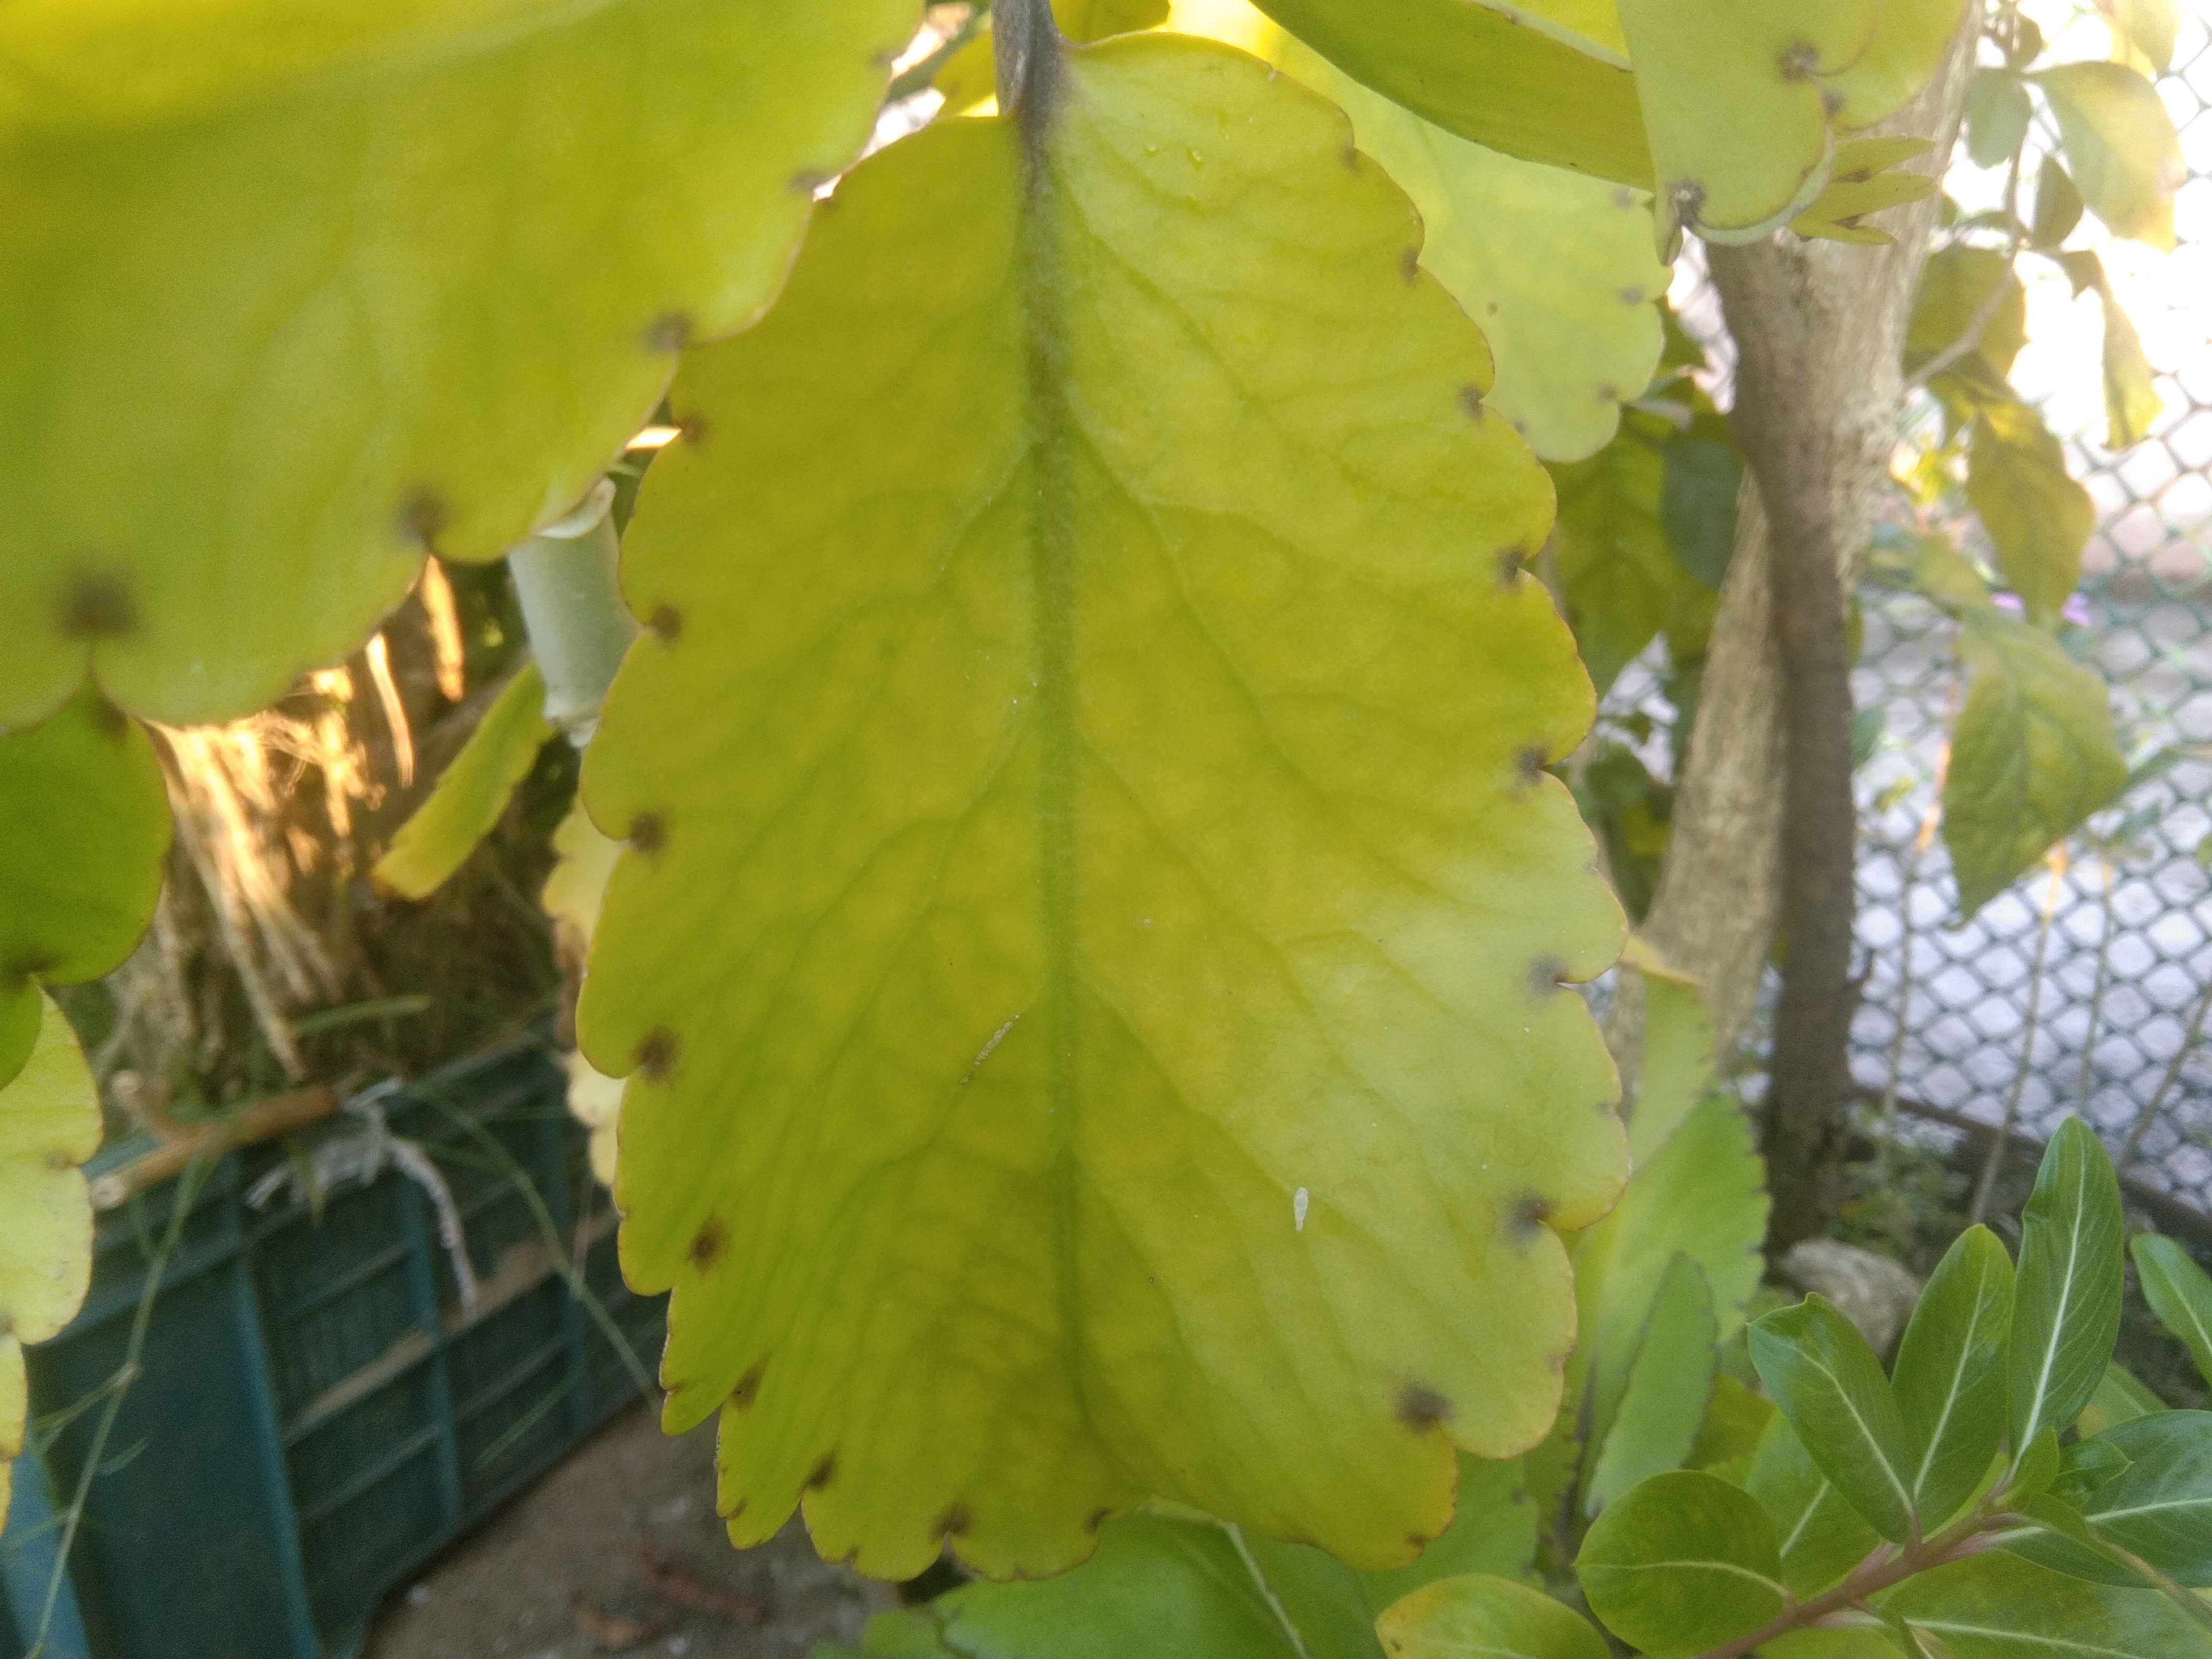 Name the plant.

pathorkuci
